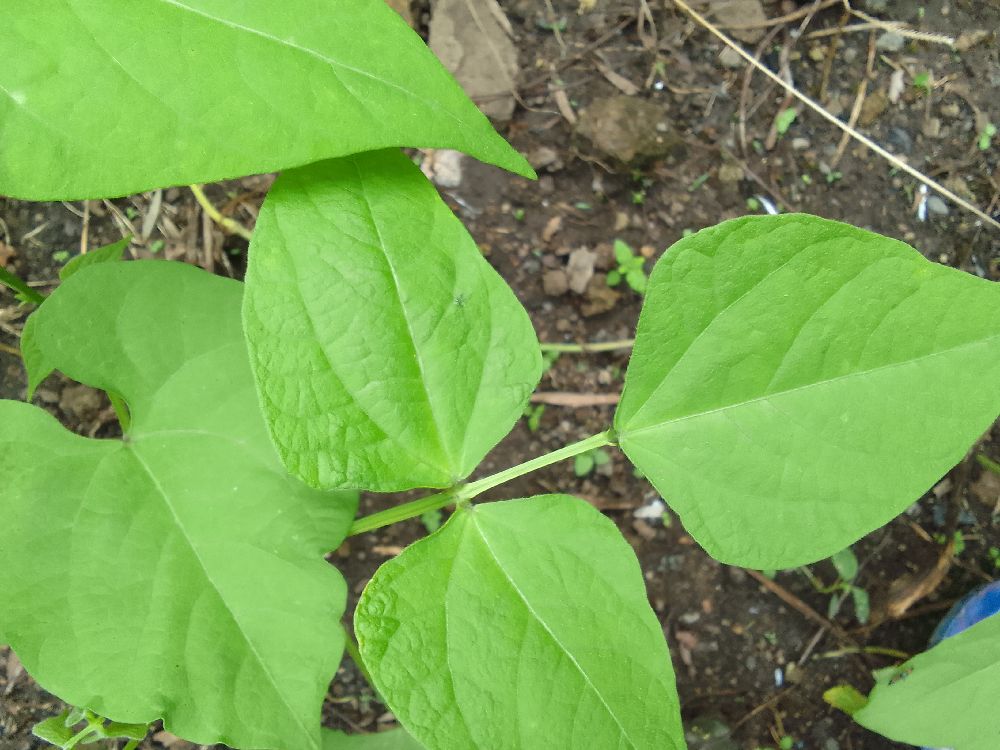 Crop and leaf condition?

common bean, healthy
